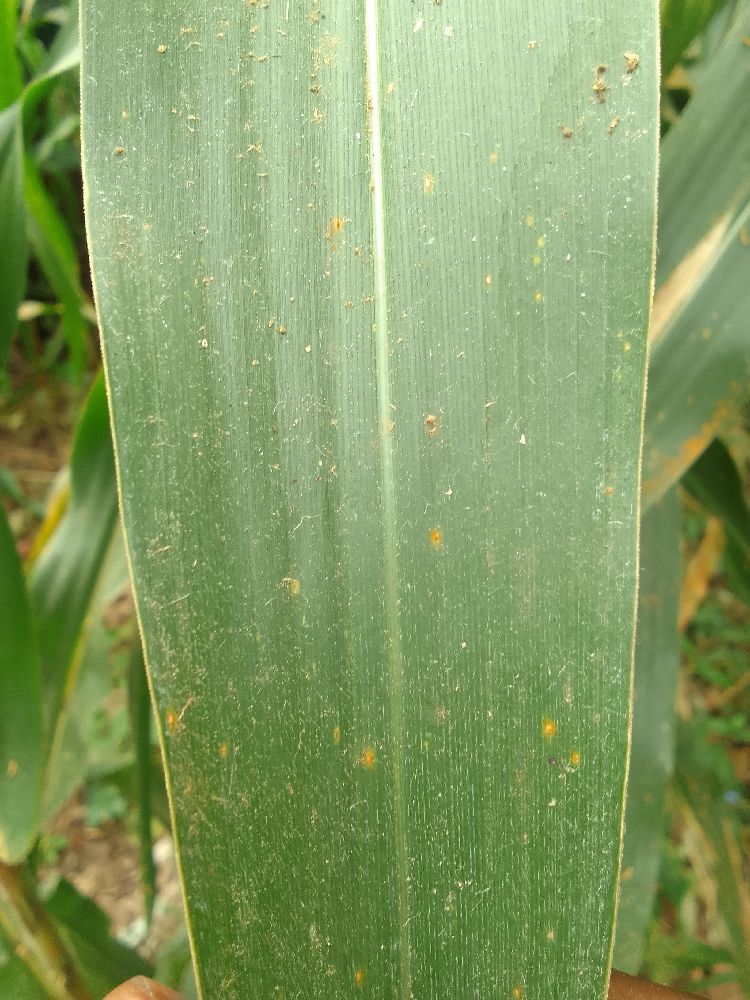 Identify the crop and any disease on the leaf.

maize, healthy
